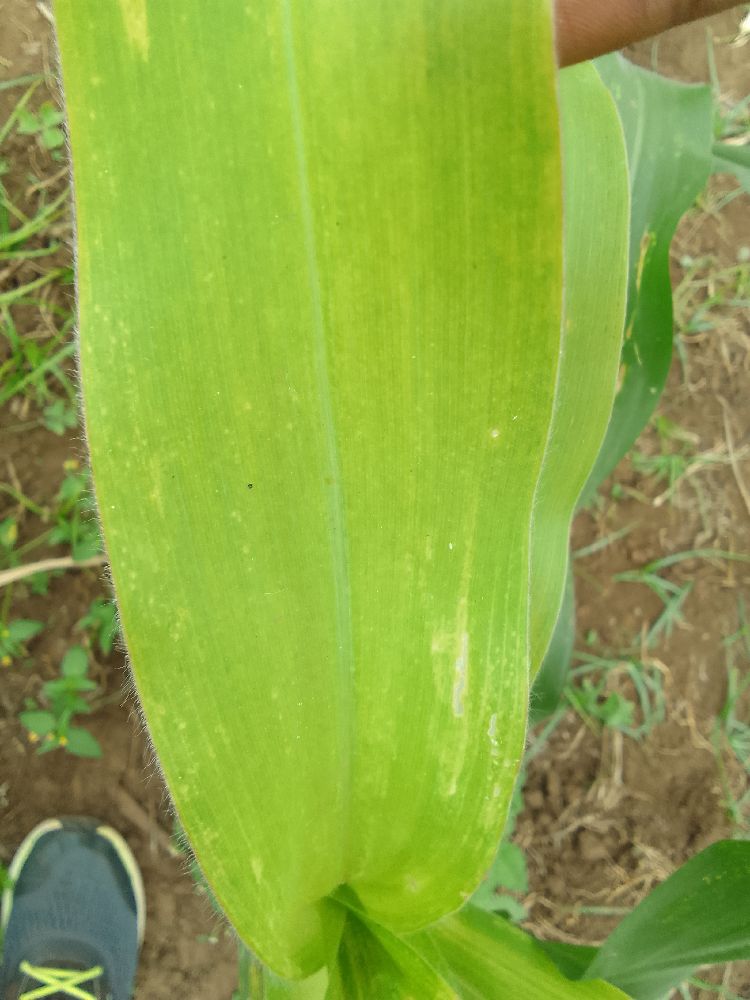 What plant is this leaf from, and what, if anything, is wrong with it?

maize, maize lethal necrosis
